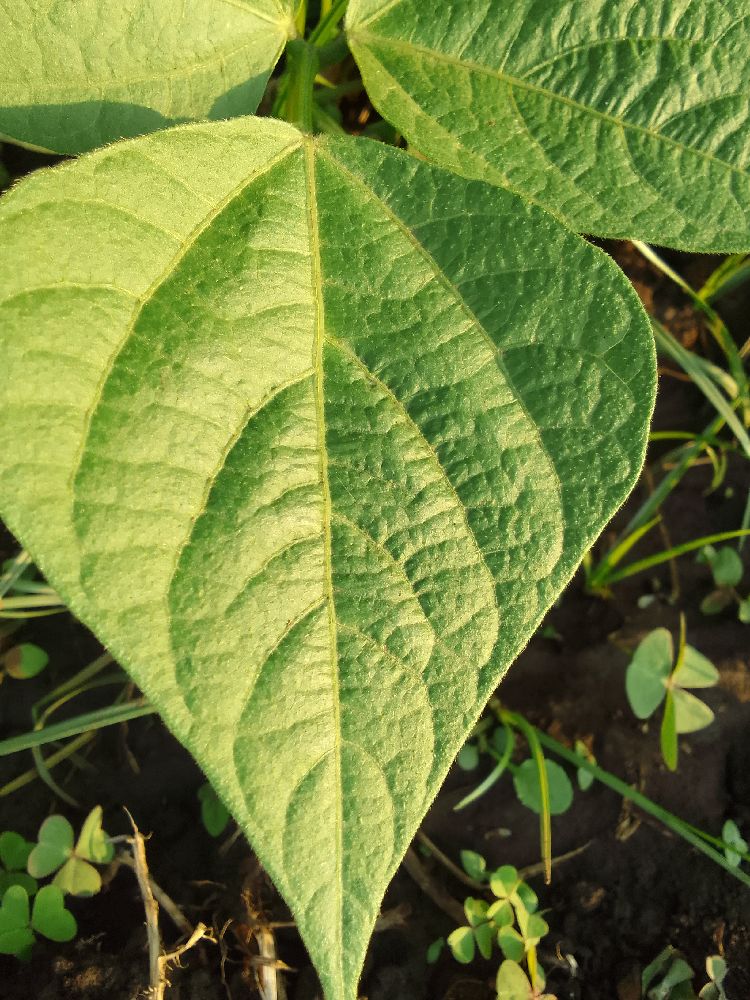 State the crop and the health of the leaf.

common bean, healthy
